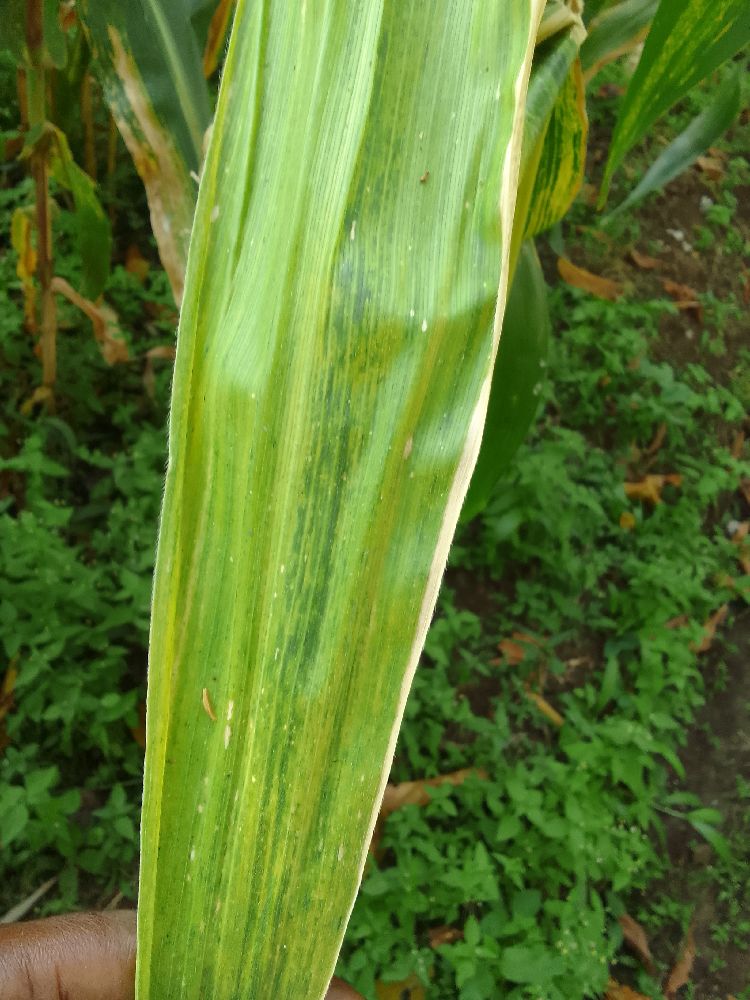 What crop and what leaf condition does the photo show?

maize, maize lethal necrosis
